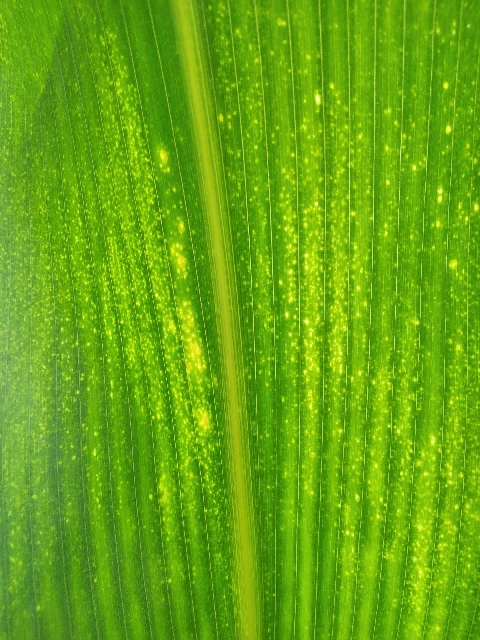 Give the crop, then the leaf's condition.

maize, maize lethal necrosis
